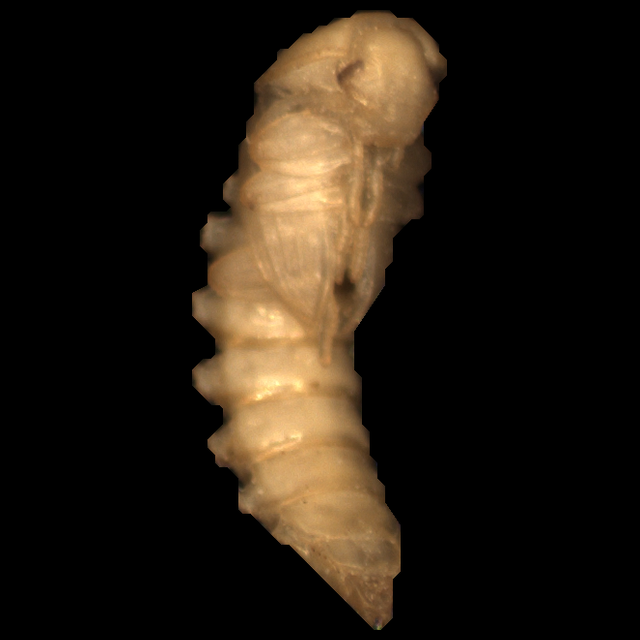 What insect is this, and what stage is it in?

mealworm pupa
